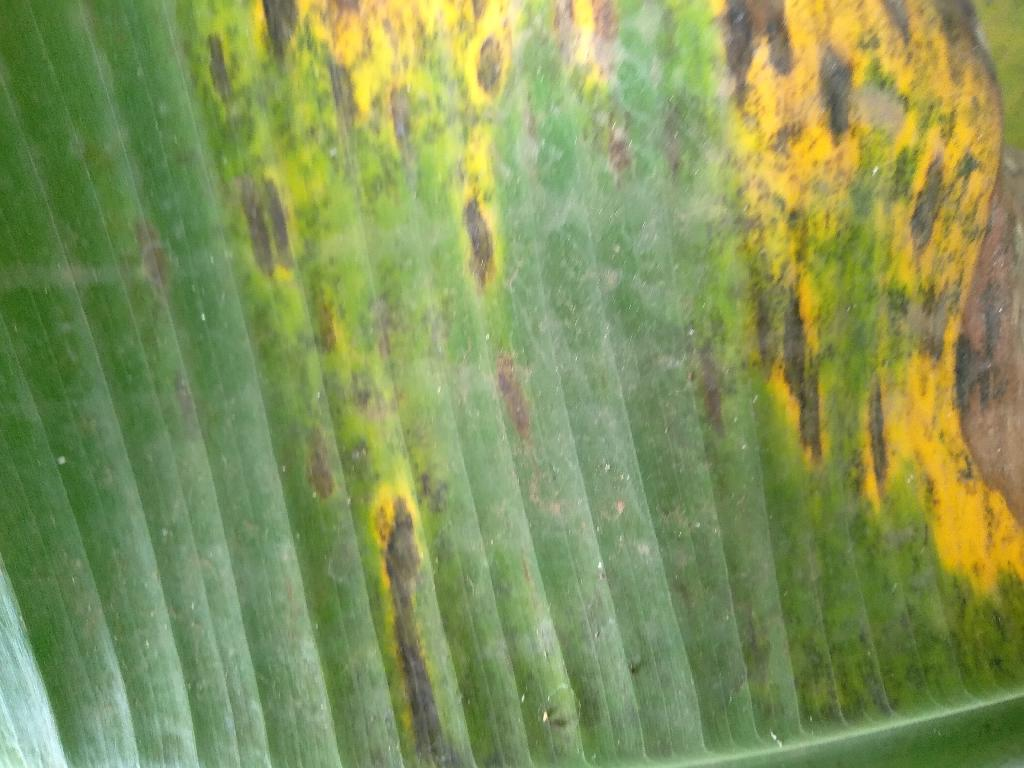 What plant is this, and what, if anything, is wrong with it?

banana, black sigatoka
